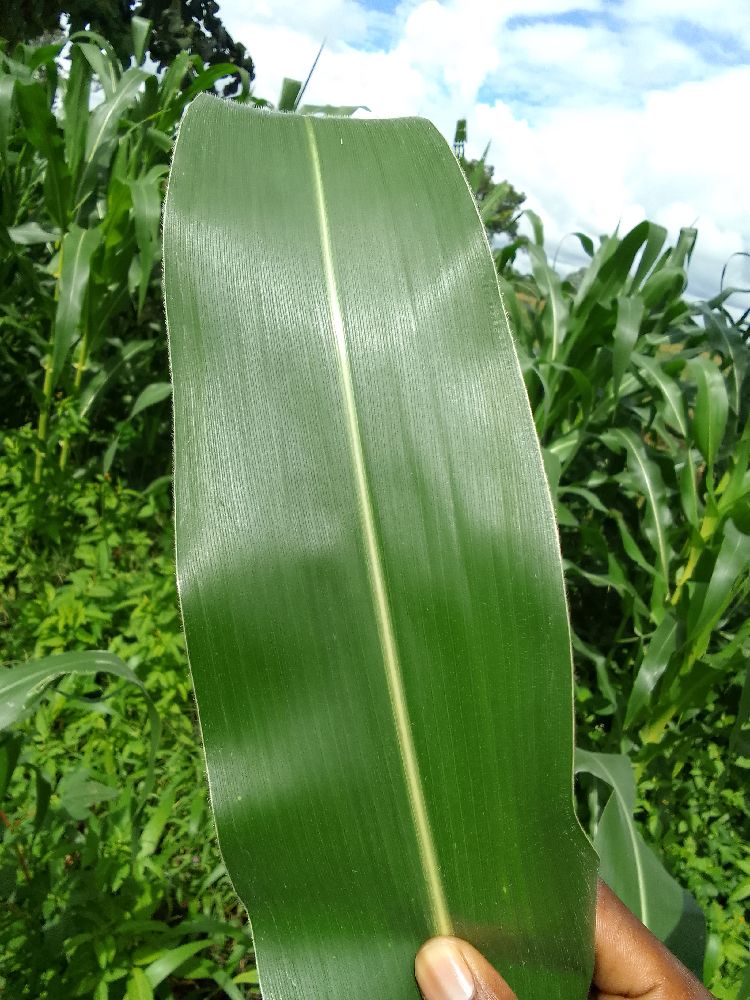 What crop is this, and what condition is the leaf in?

maize, healthy
